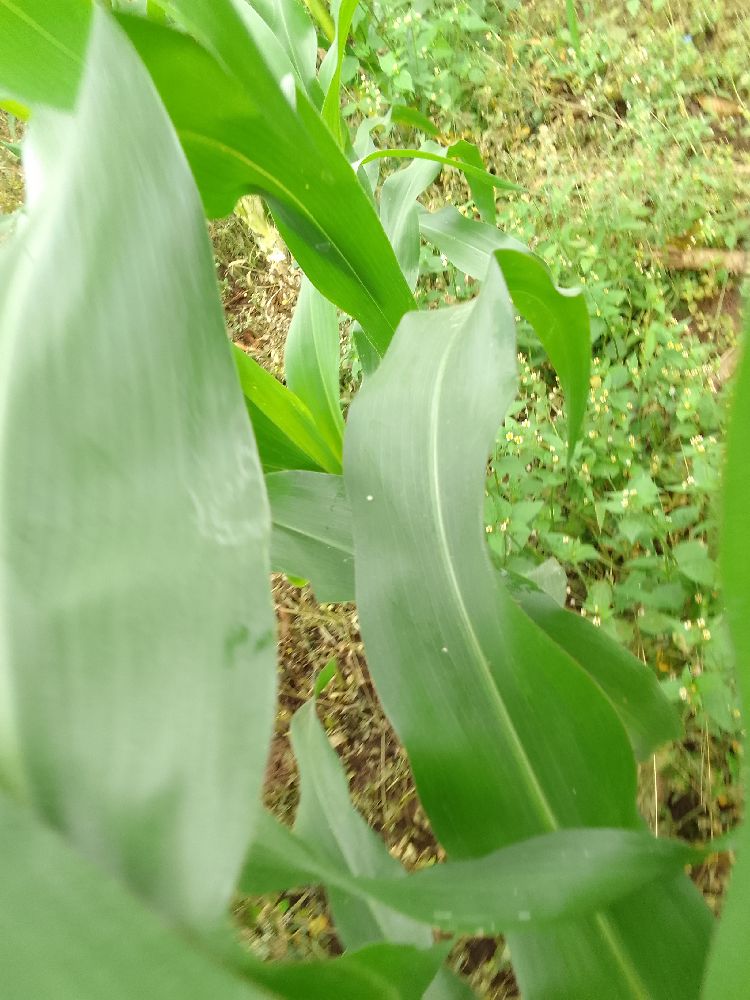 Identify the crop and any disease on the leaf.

maize, healthy
